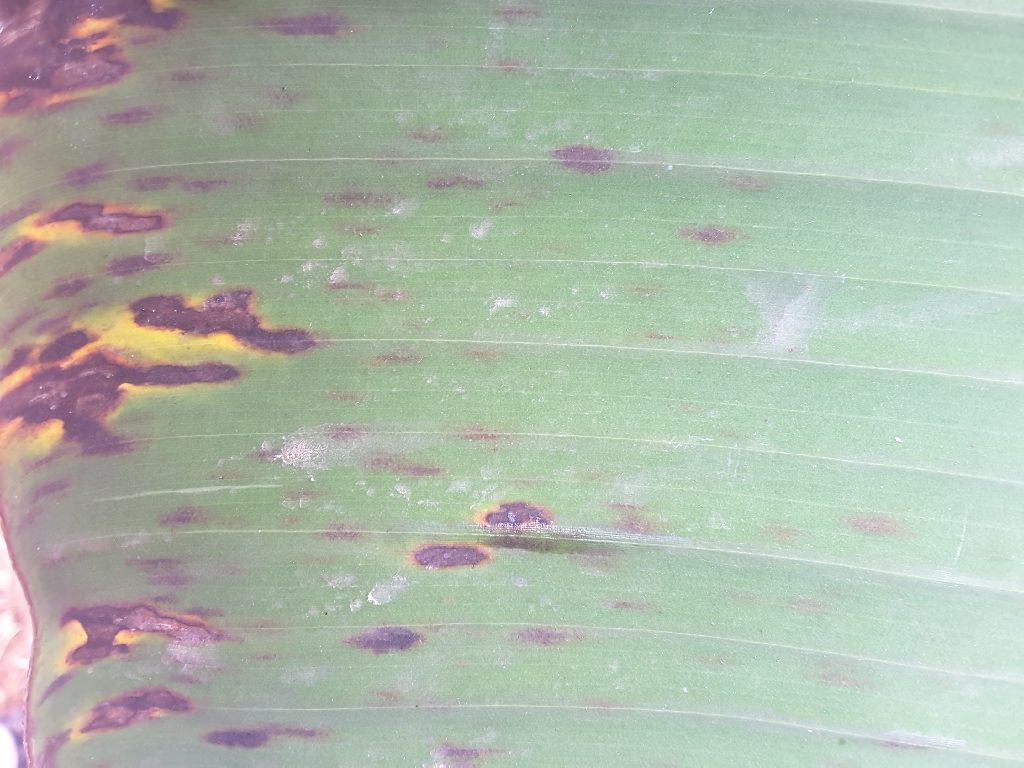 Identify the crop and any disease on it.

banana, black sigatoka
